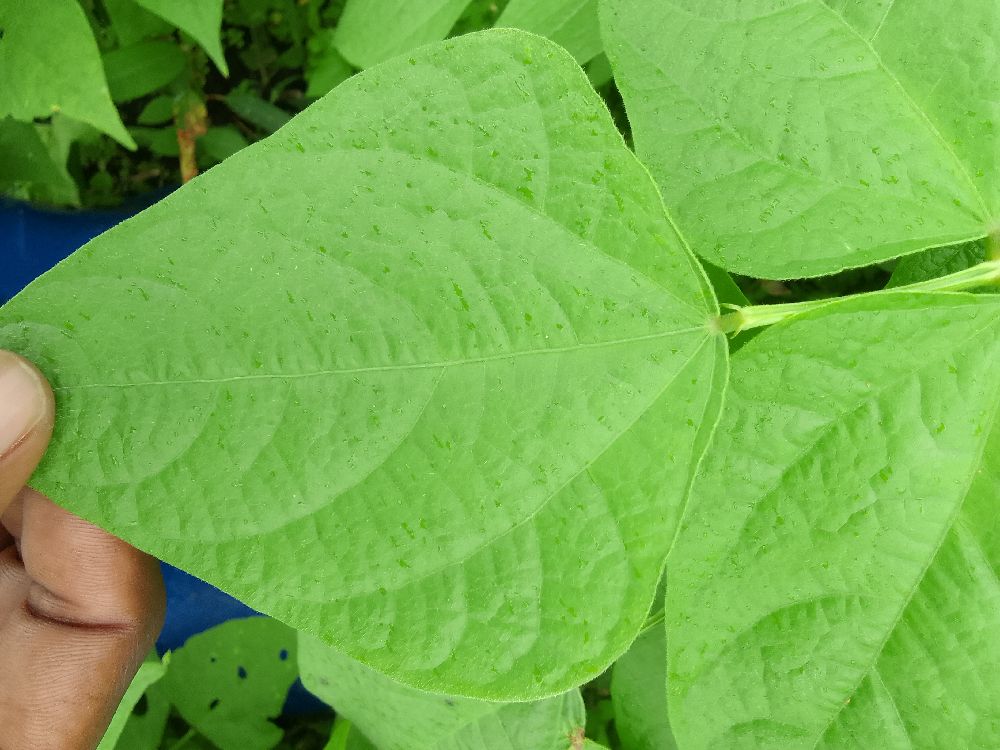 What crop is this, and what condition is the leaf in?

common bean, healthy
